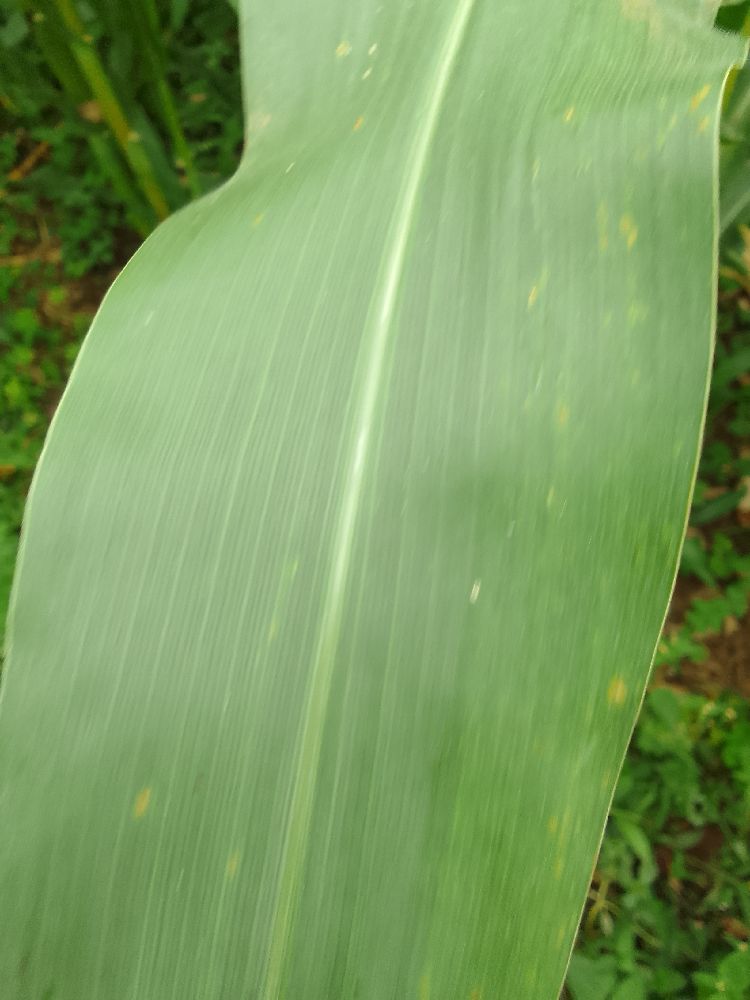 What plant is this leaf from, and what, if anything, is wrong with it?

maize, healthy
